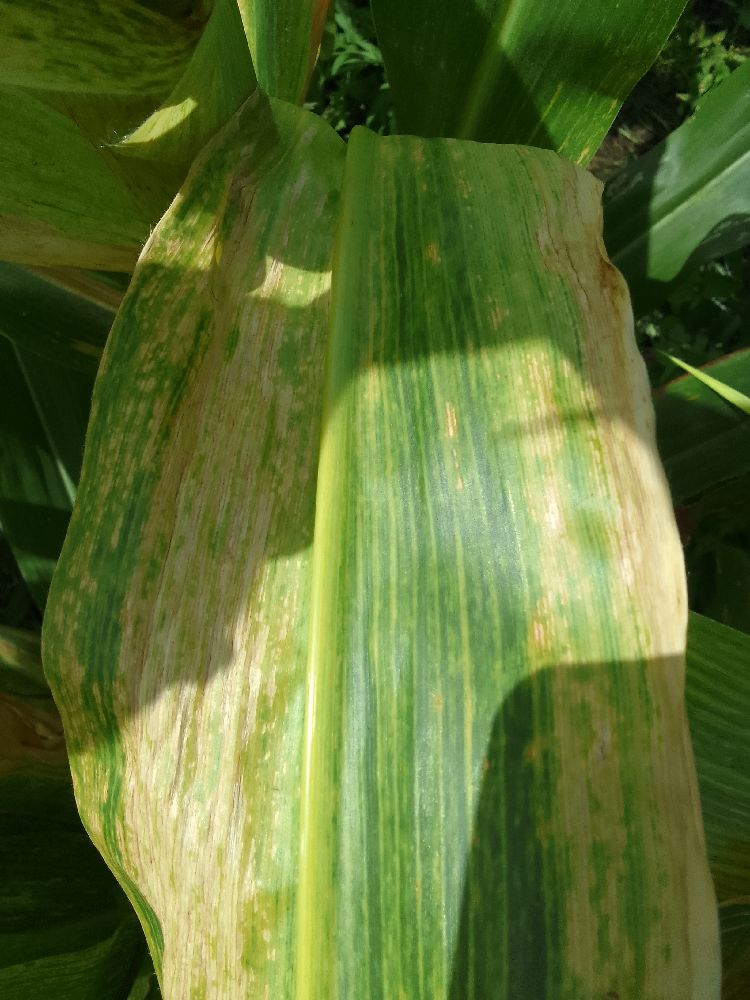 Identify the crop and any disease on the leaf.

maize, maize lethal necrosis
